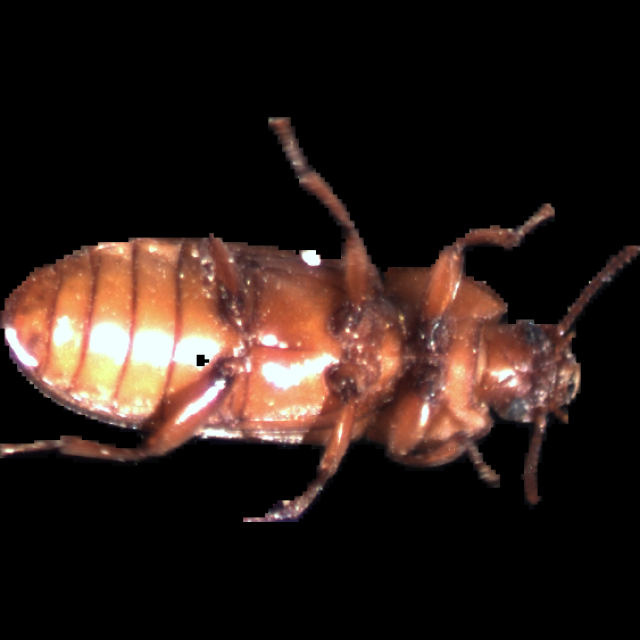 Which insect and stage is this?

mealworm beetle
